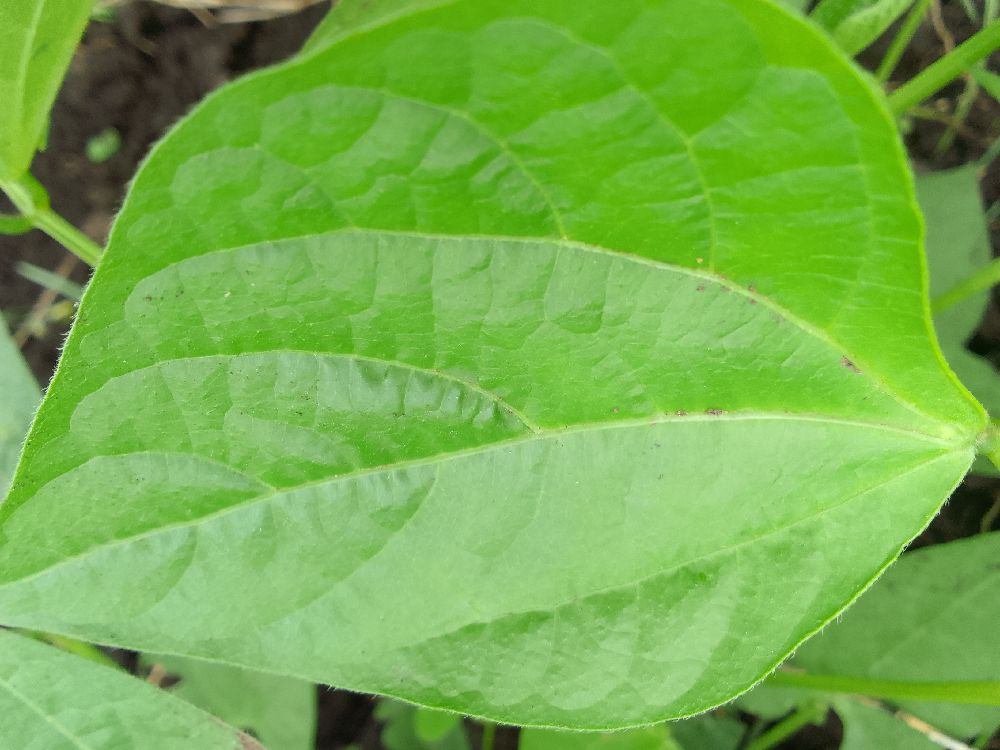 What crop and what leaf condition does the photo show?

common bean, healthy
